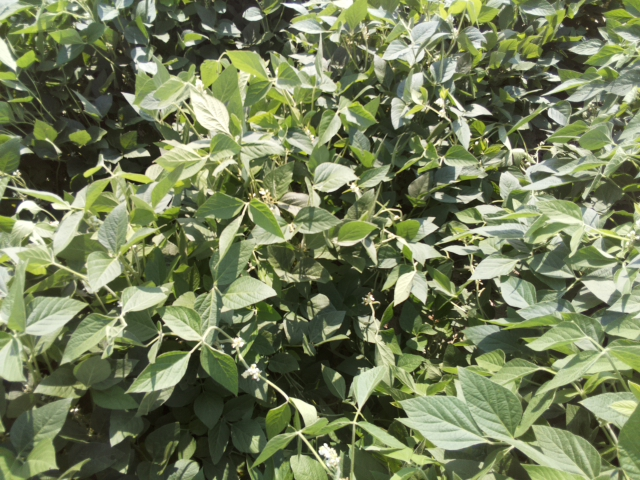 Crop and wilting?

soybean, leaves with no wilting
